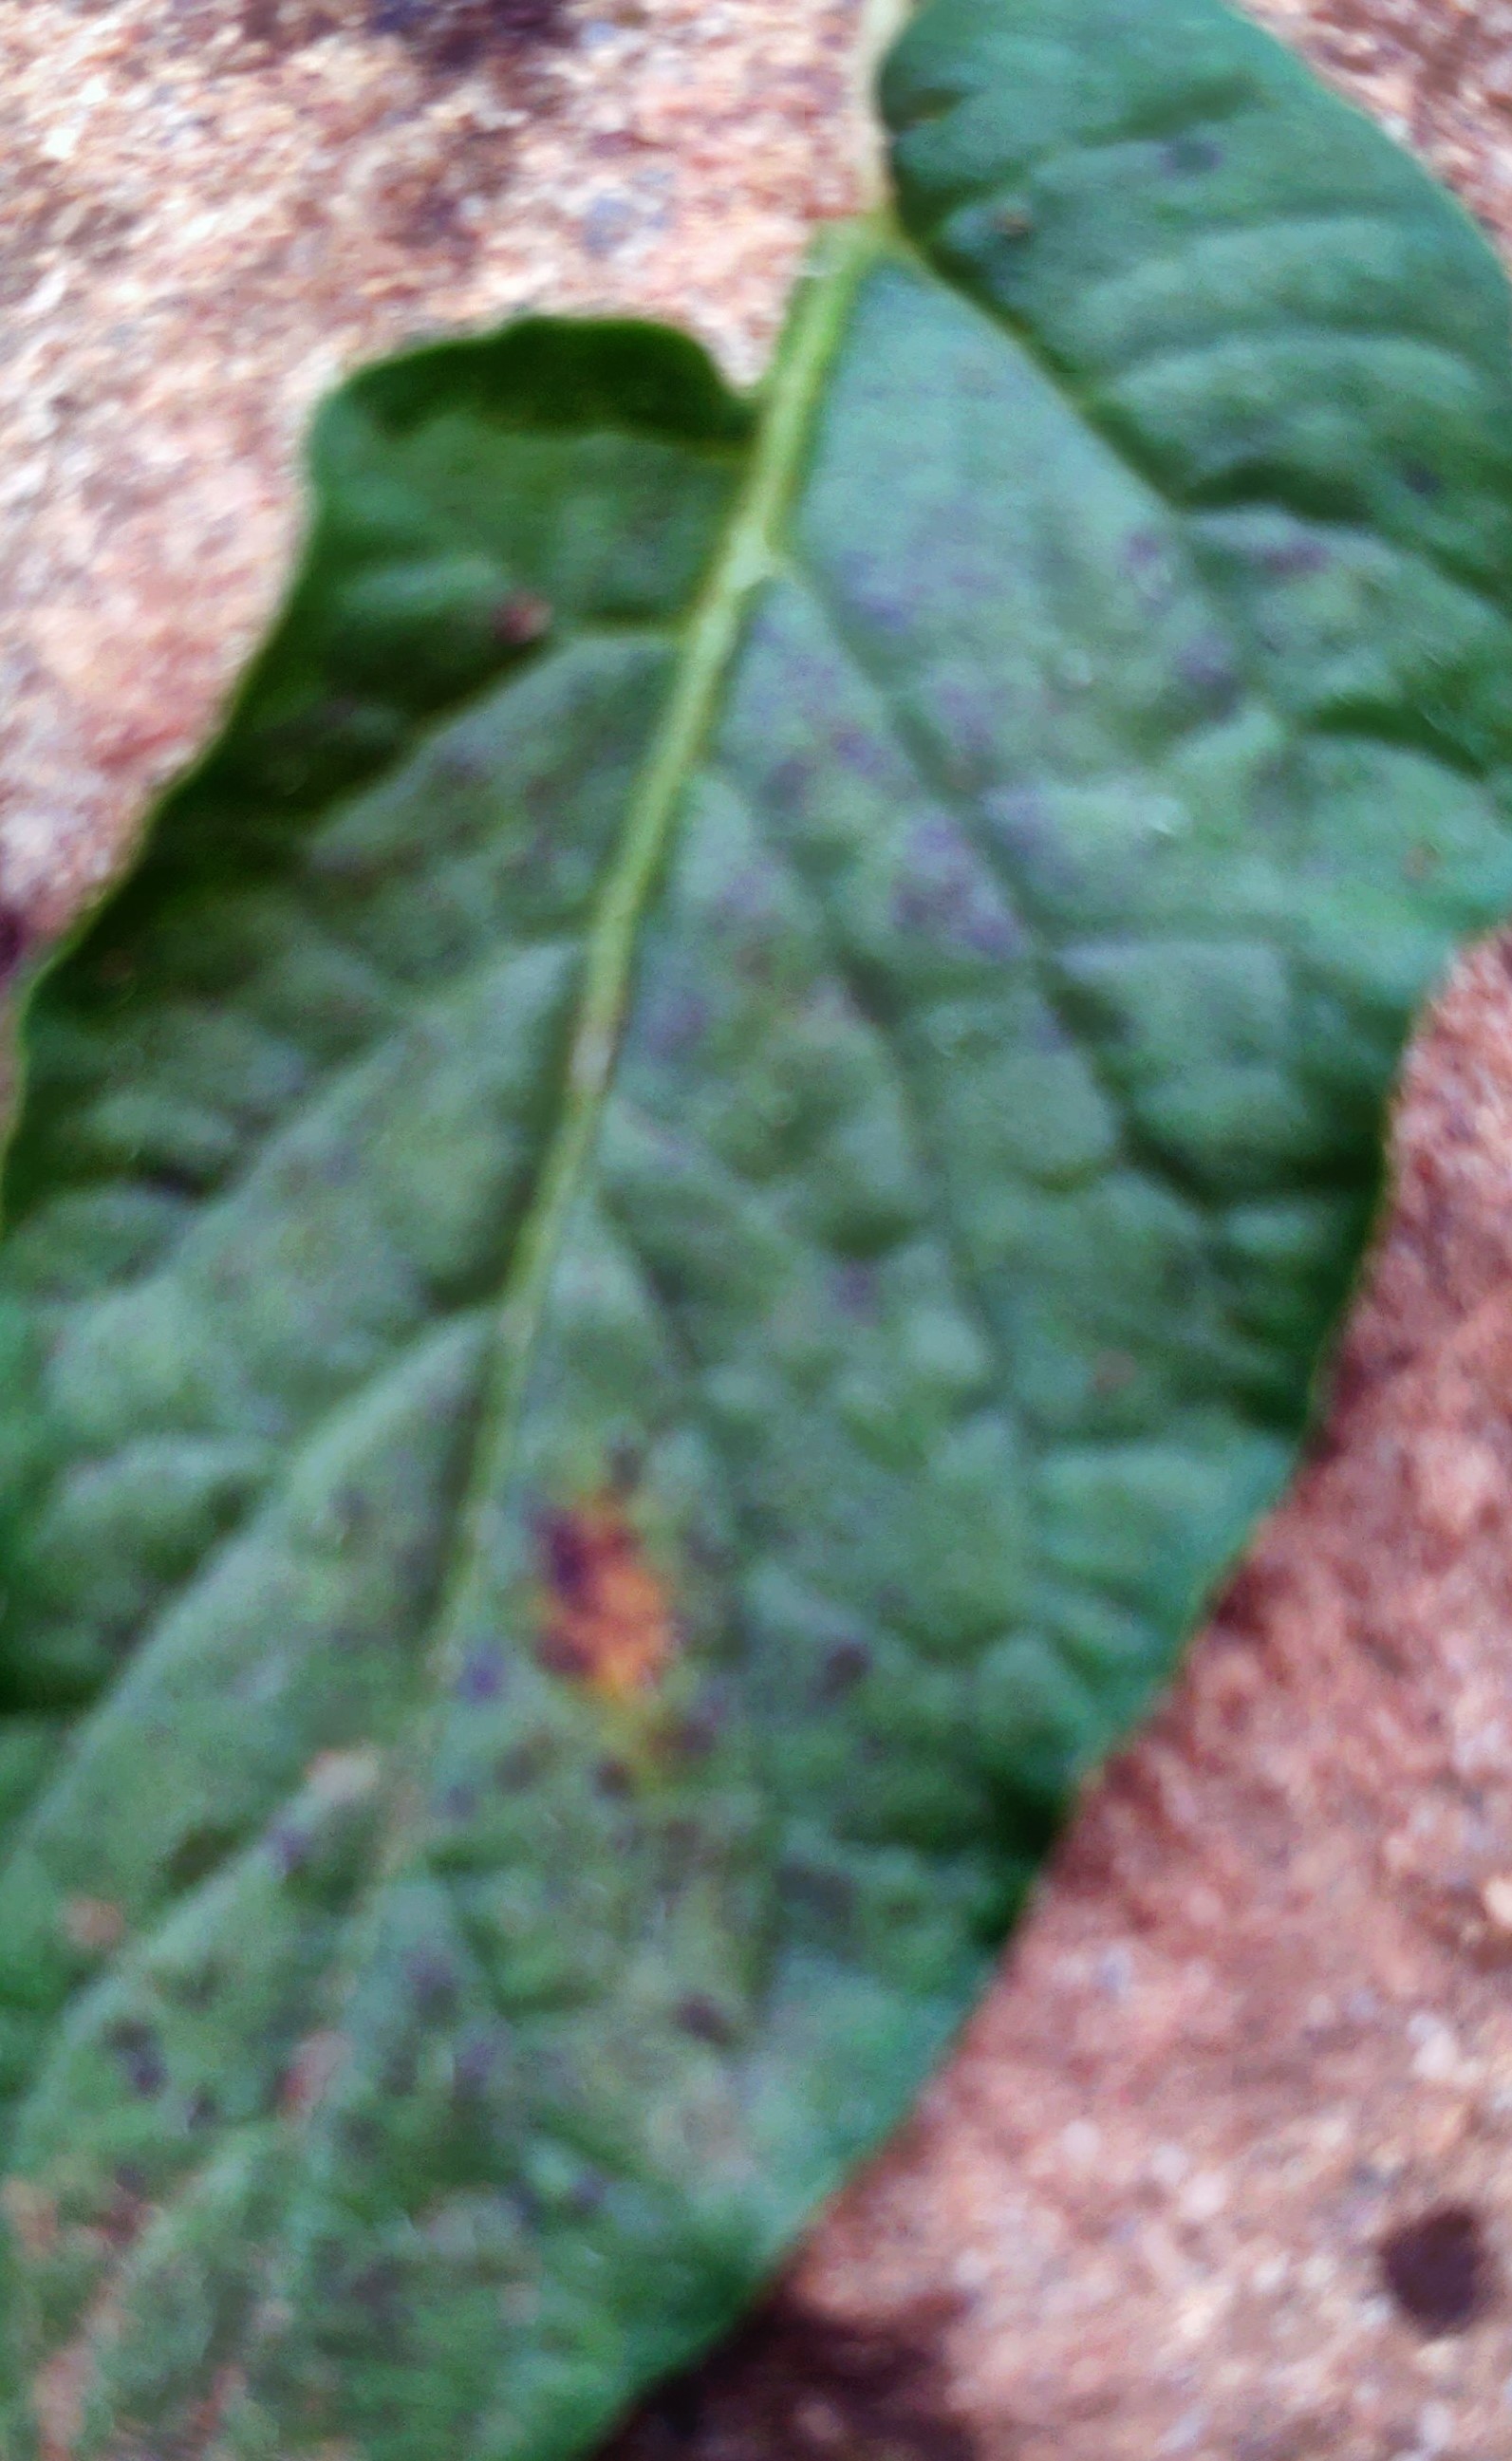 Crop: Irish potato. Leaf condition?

late blight
